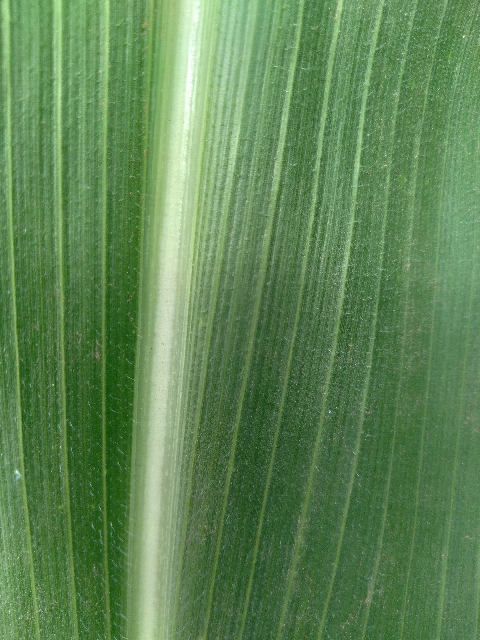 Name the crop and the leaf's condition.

maize, healthy
